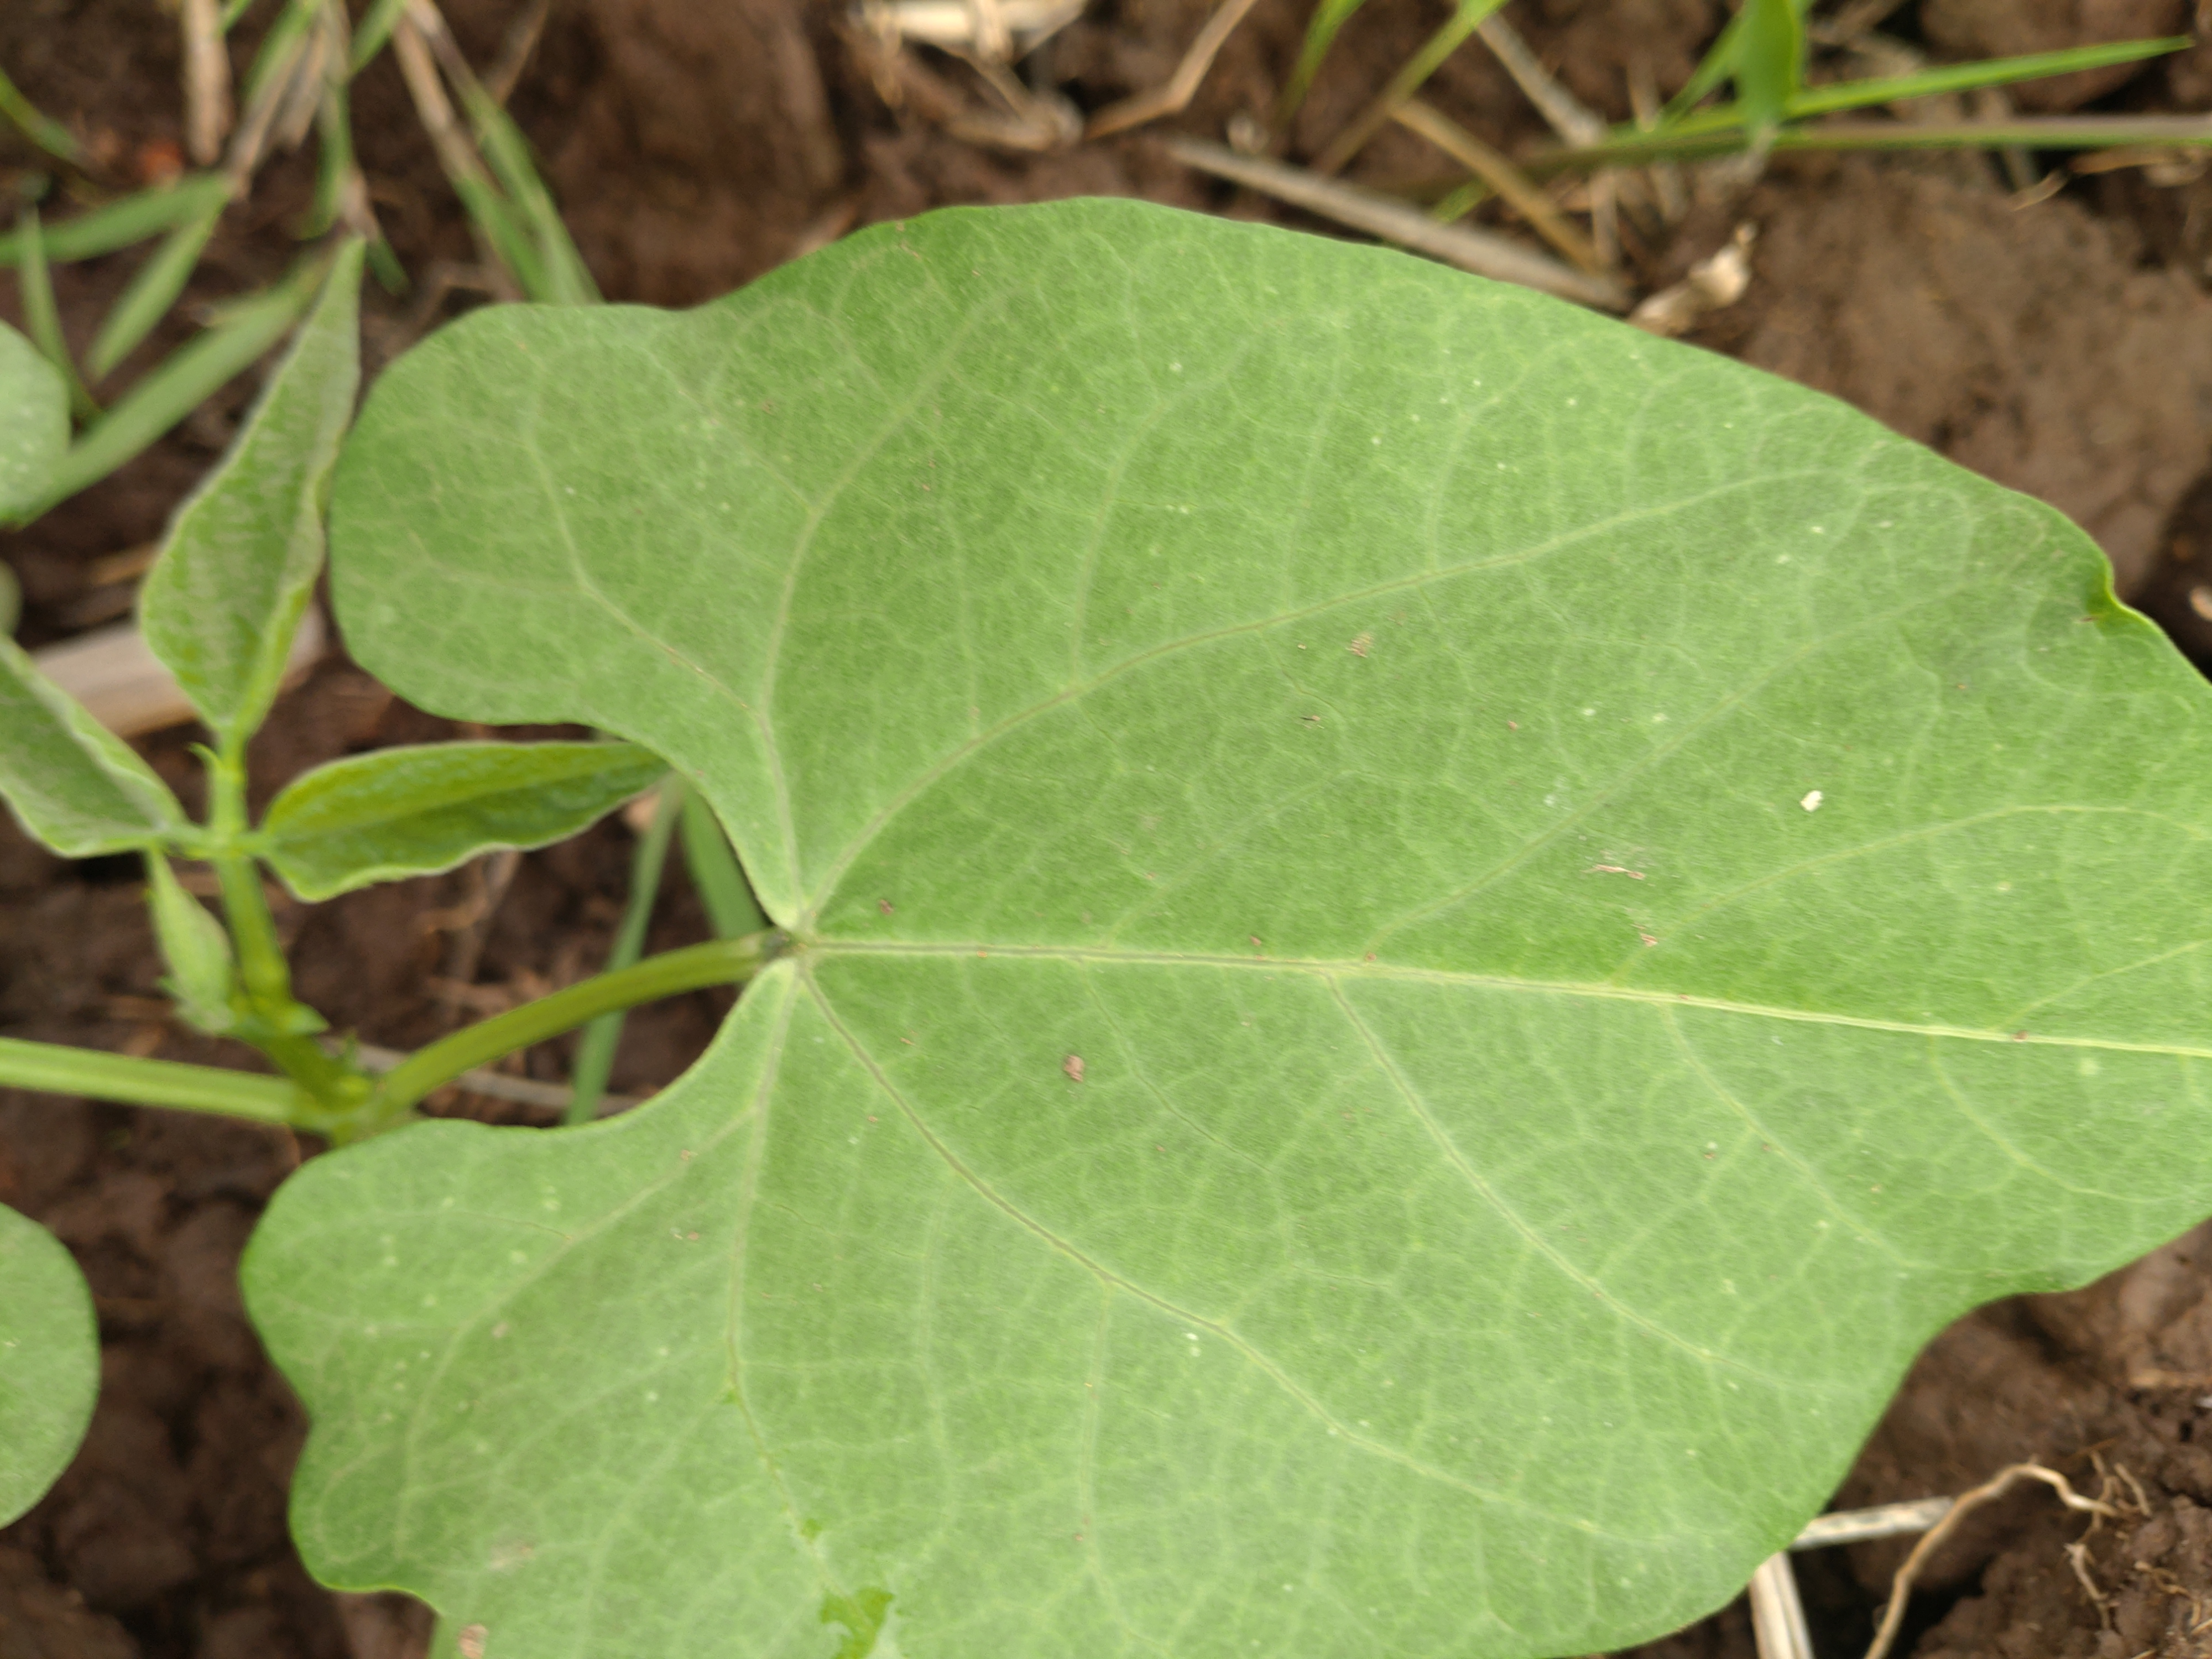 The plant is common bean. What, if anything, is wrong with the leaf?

healthy
